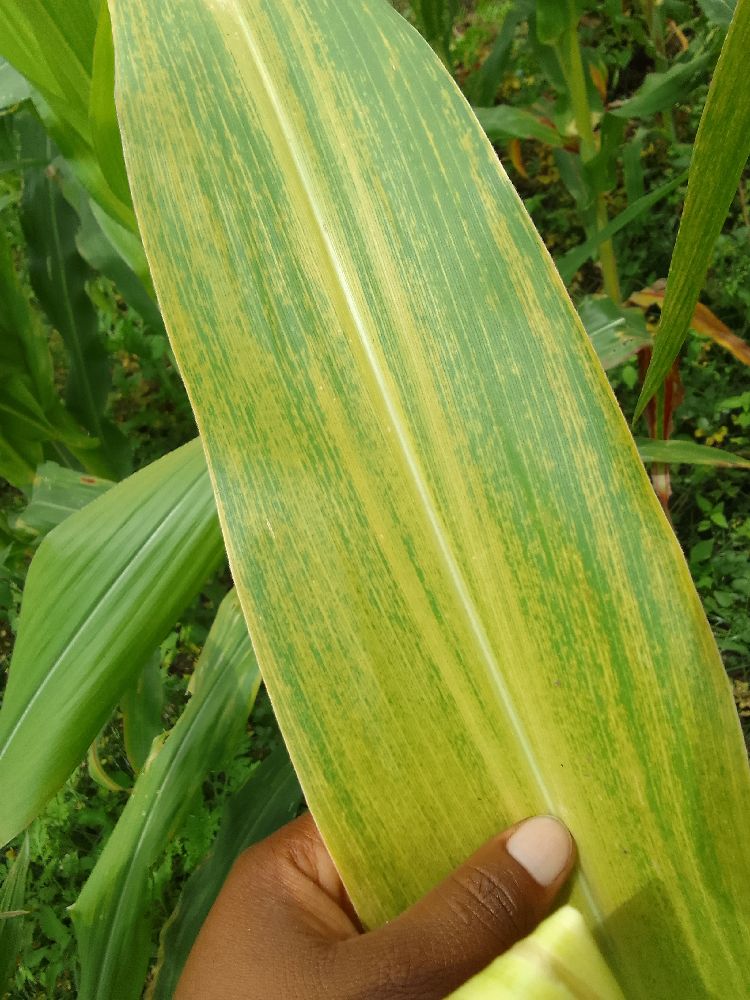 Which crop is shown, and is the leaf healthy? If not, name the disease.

maize, maize lethal necrosis
